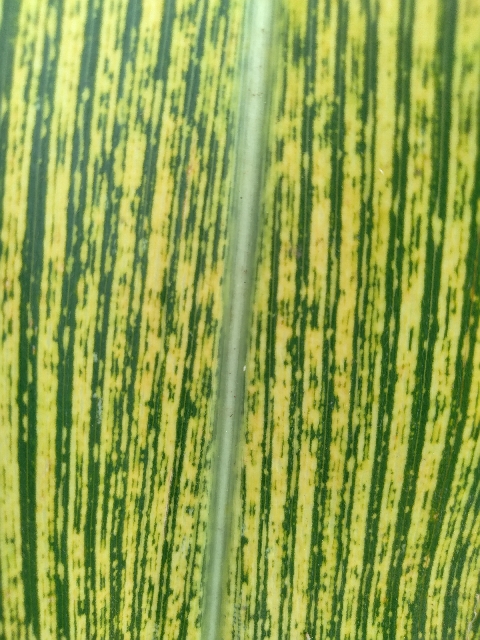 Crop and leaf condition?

maize, maize streak virus
